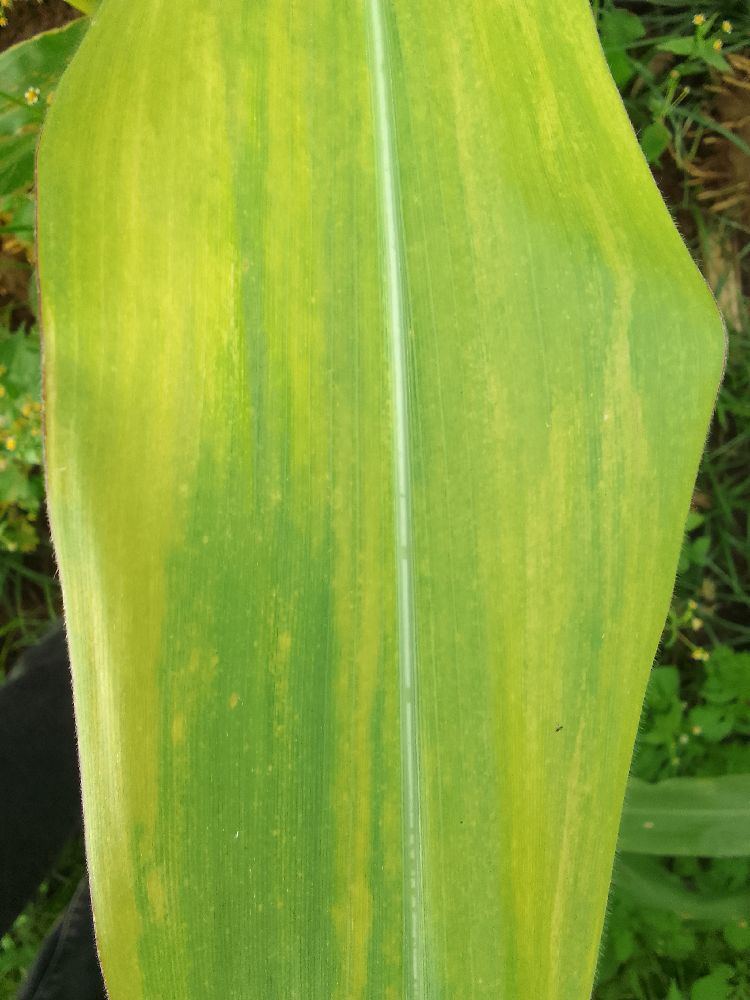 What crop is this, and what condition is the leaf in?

maize, maize lethal necrosis
